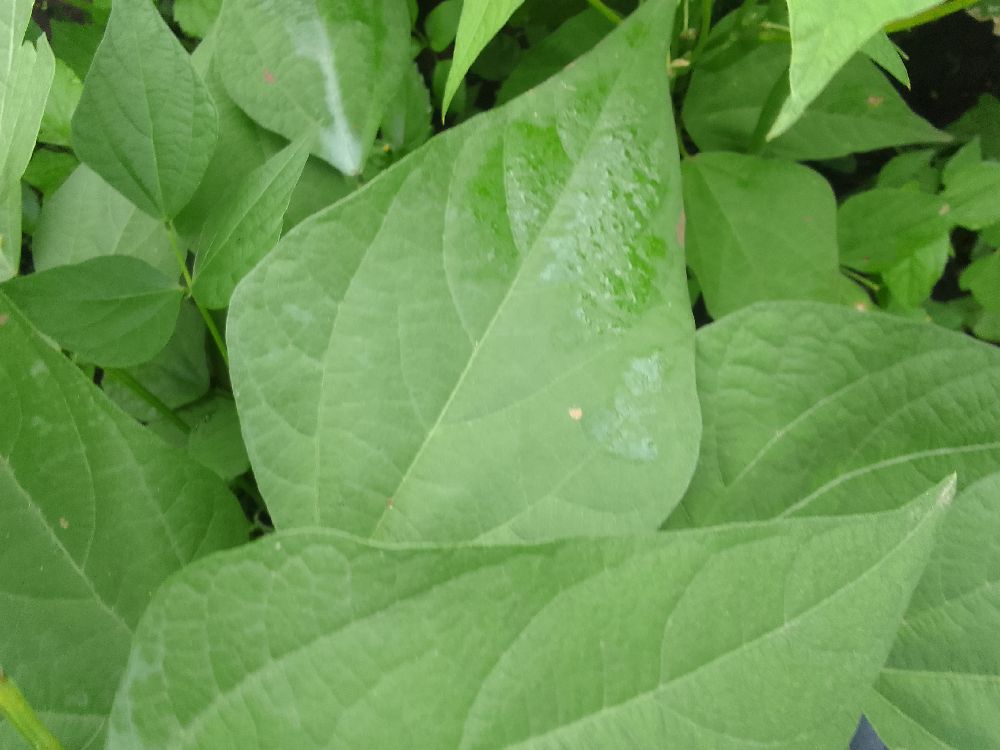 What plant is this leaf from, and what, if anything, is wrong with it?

common bean, healthy
